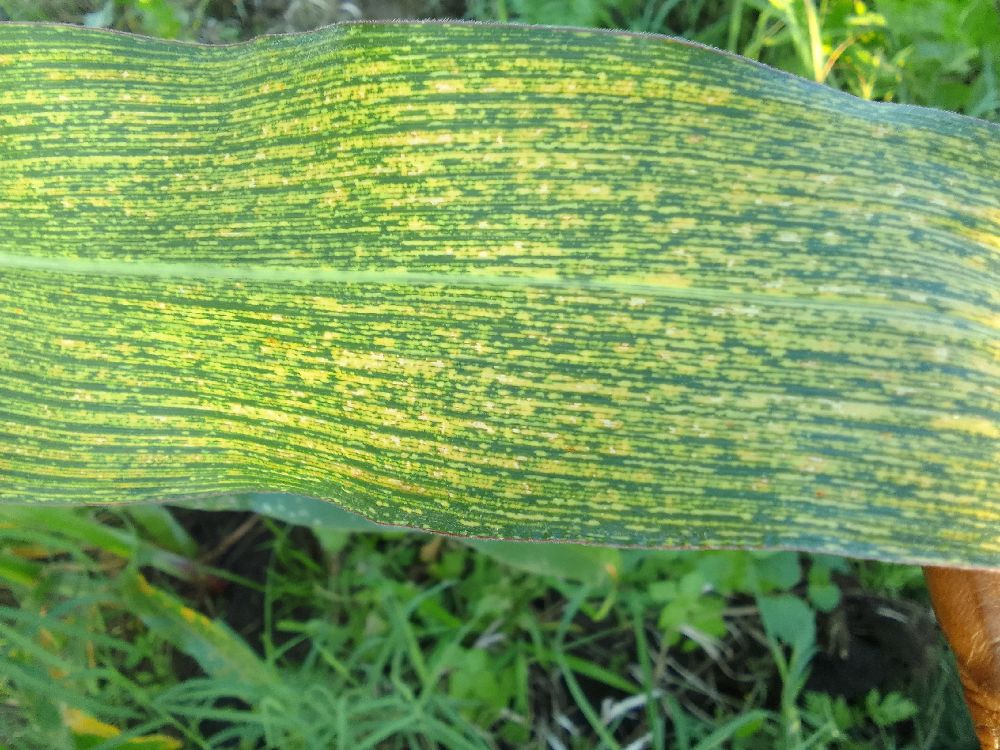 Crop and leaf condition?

maize, maize streak virus
